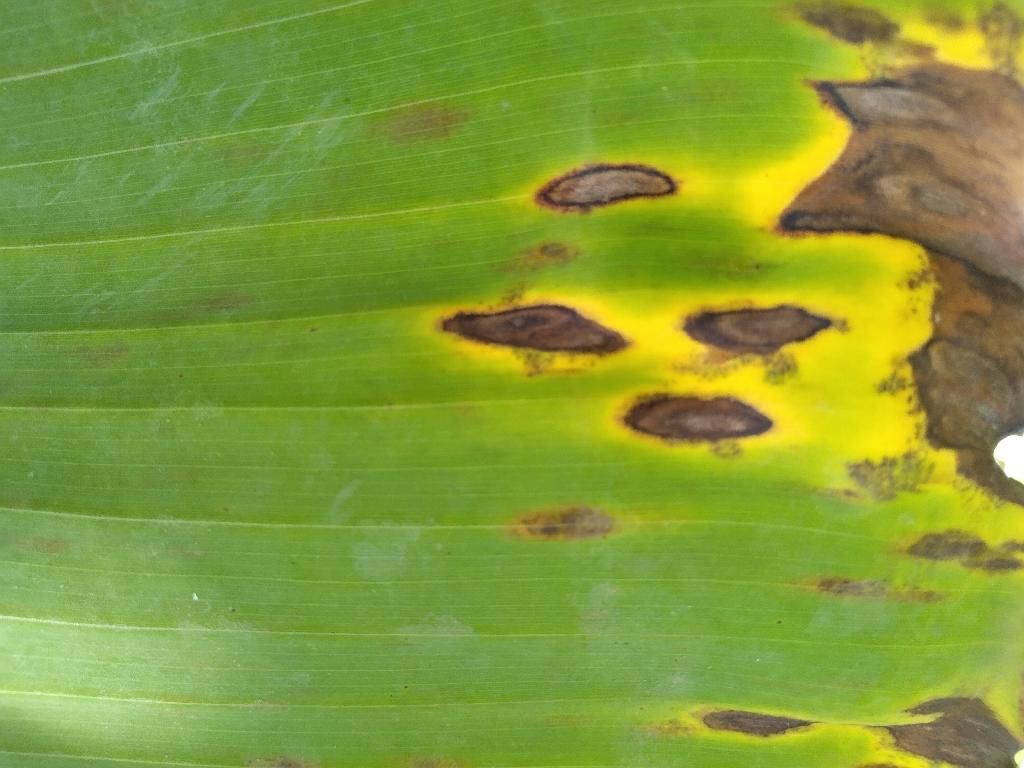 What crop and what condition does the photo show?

banana, black sigatoka
